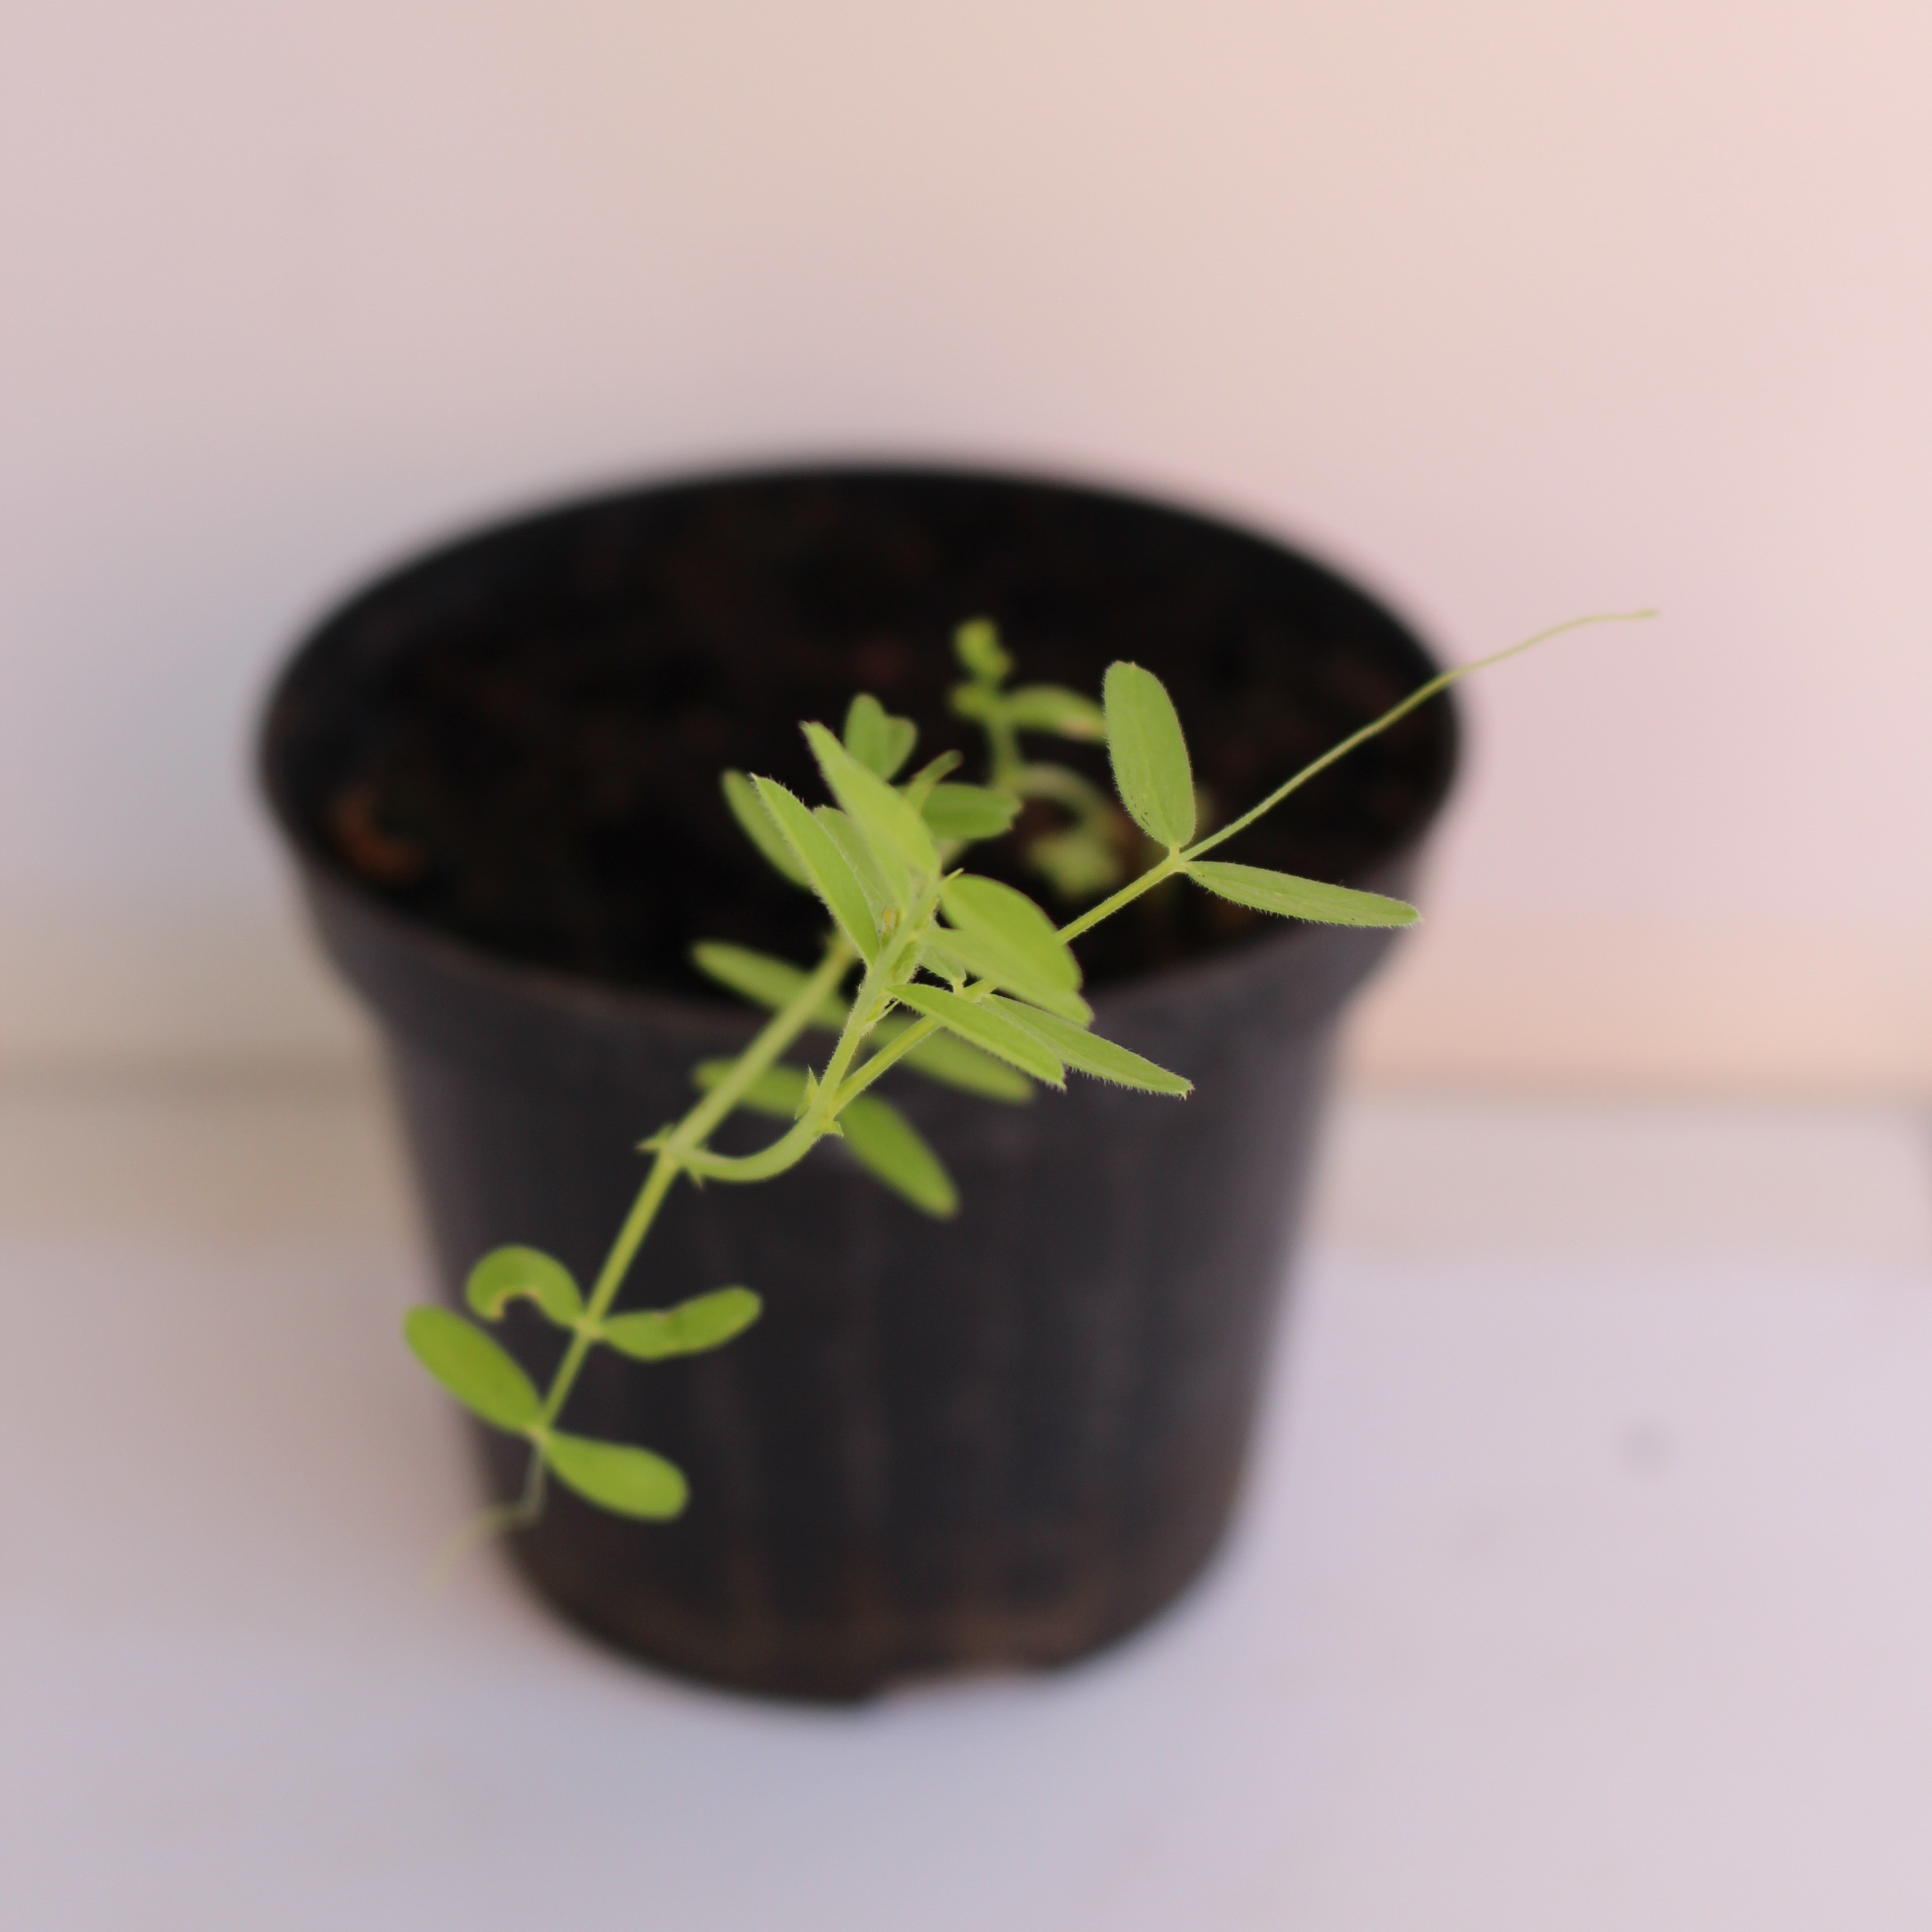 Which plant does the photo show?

Vicia sativa
